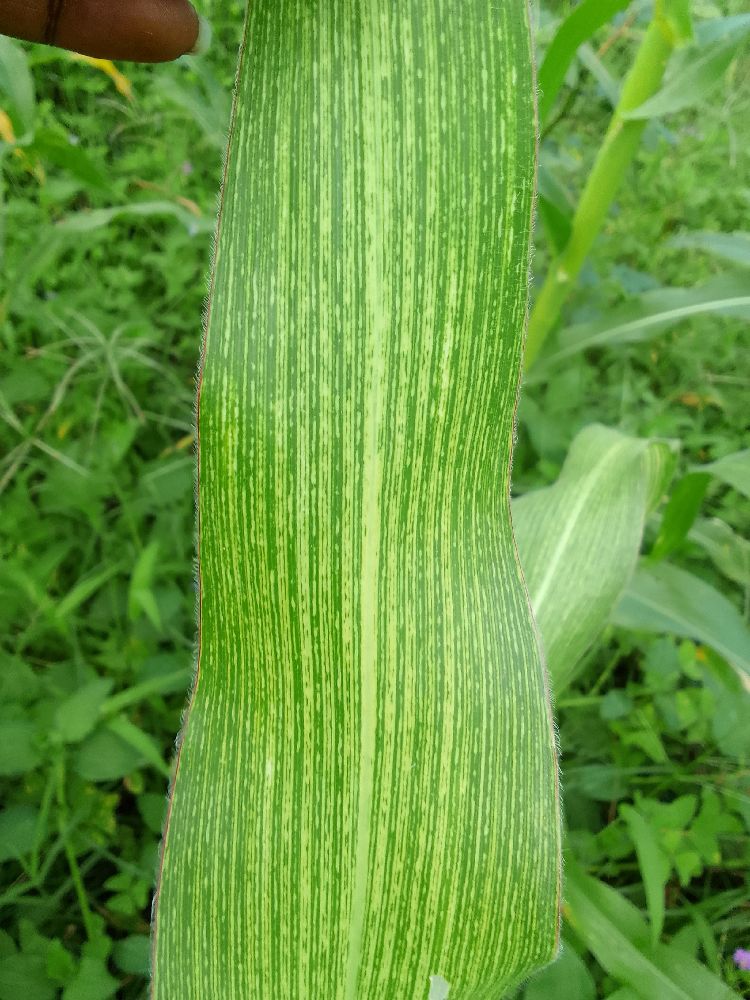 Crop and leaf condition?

maize, maize streak virus
